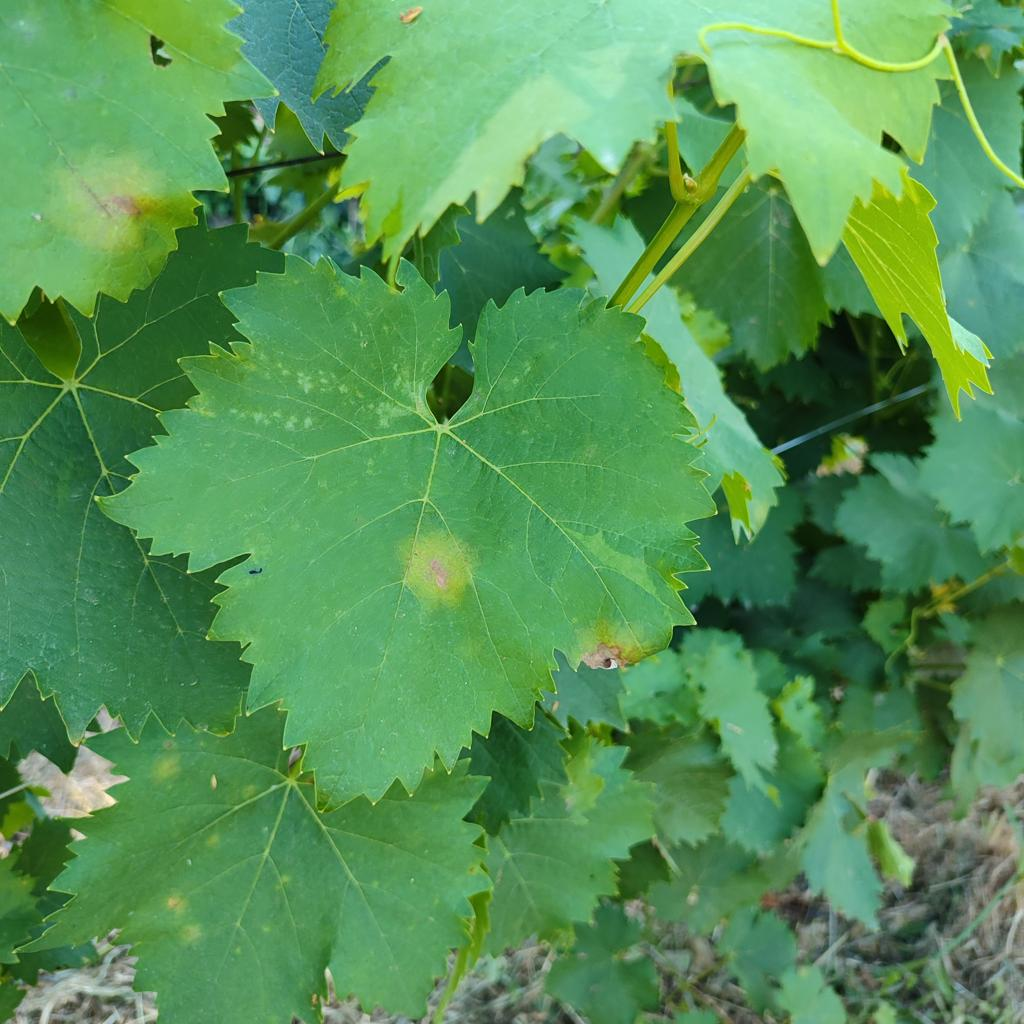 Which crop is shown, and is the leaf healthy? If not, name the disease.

grapevine, downy mildew
